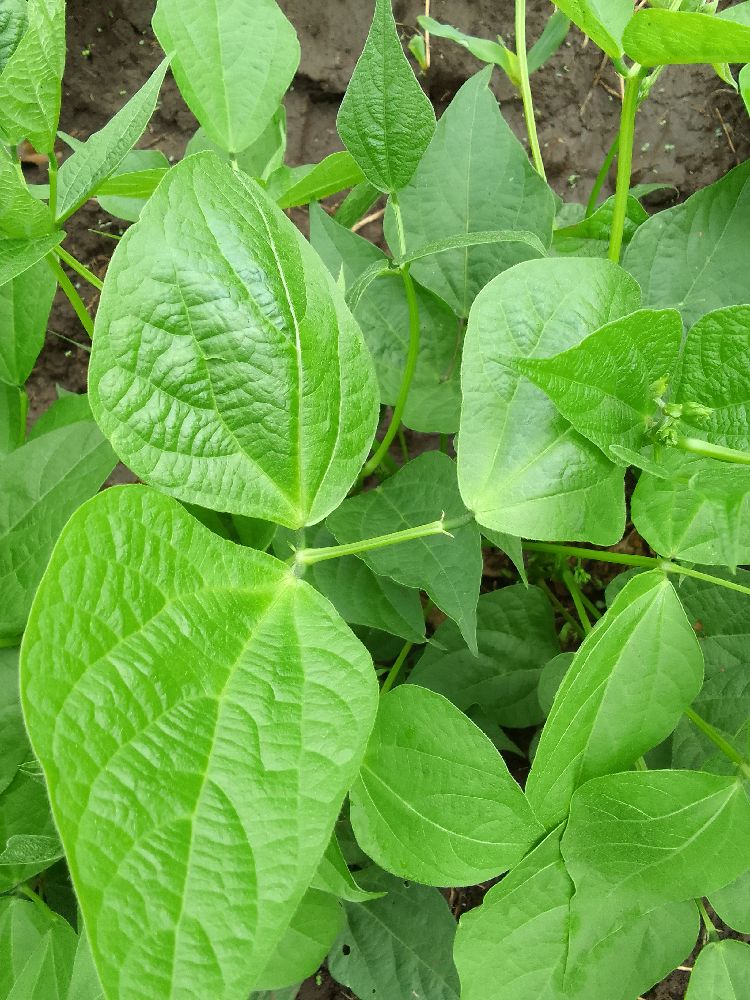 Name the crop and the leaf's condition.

common bean, healthy
